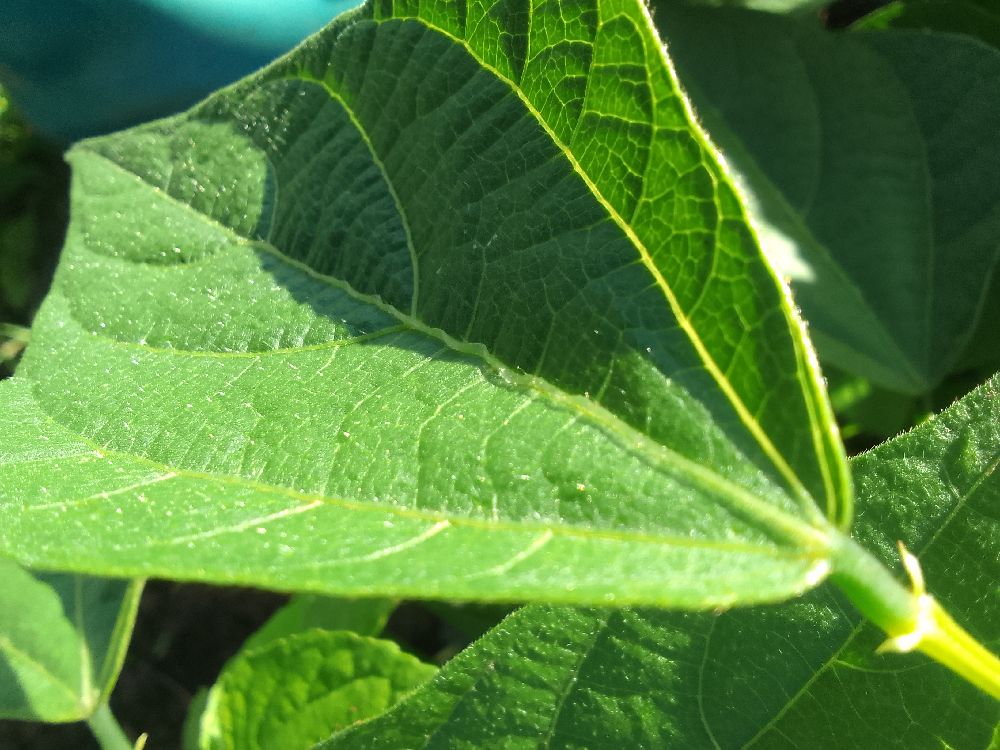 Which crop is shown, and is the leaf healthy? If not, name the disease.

common bean, healthy
